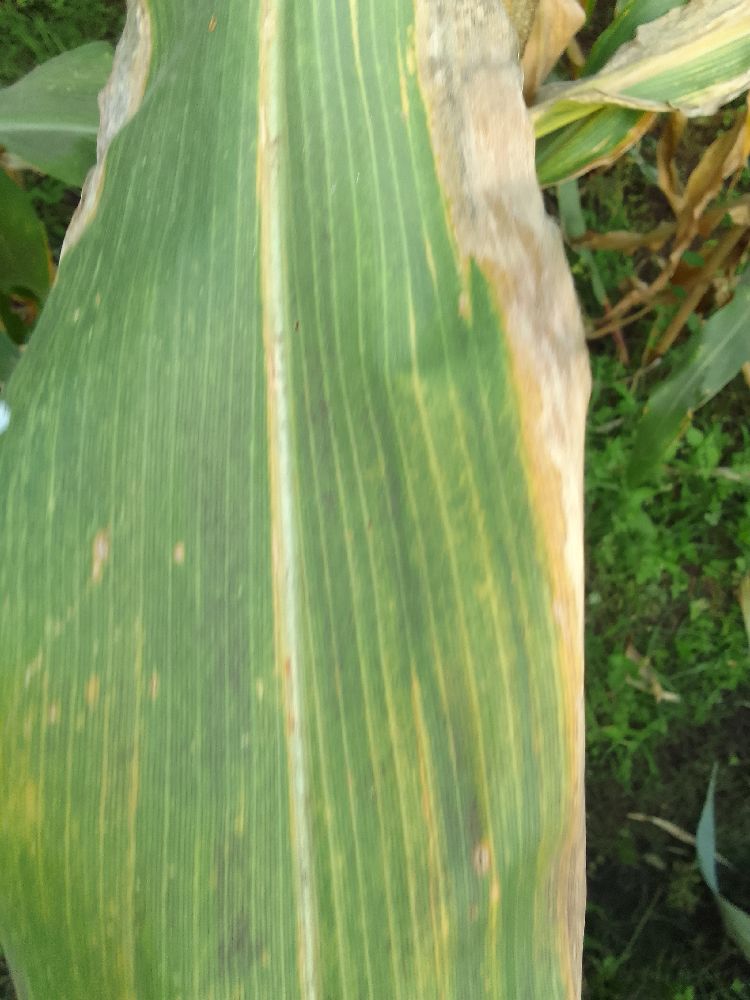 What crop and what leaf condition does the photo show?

maize, maize lethal necrosis
